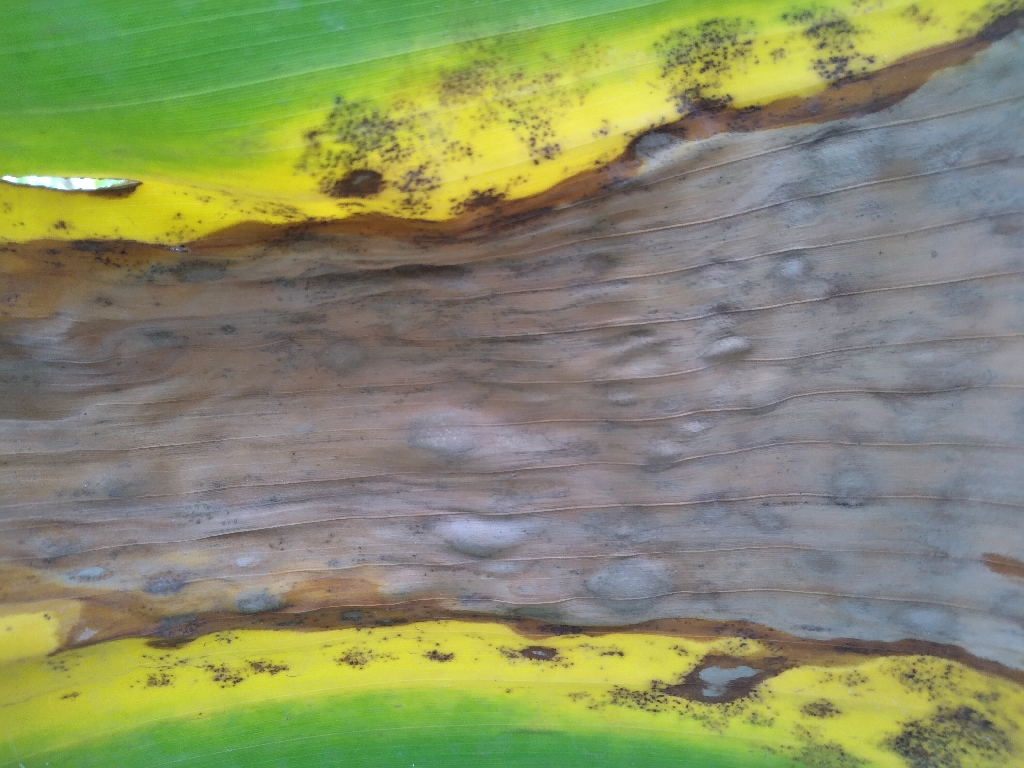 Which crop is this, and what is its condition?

banana, black sigatoka
